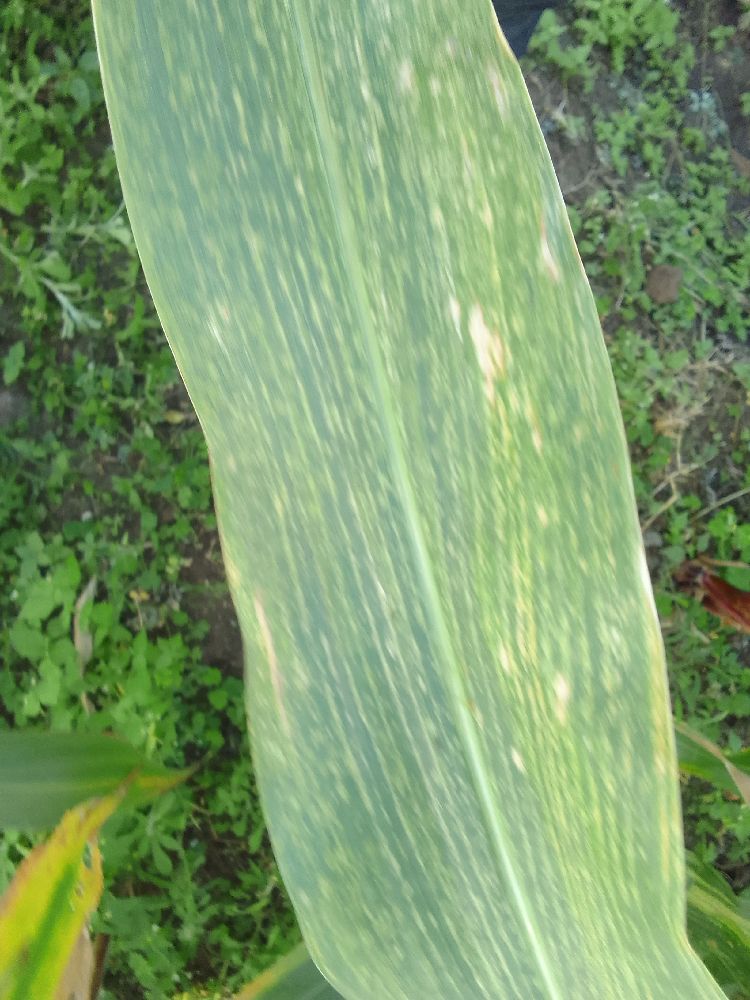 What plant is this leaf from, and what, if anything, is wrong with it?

maize, maize streak virus
